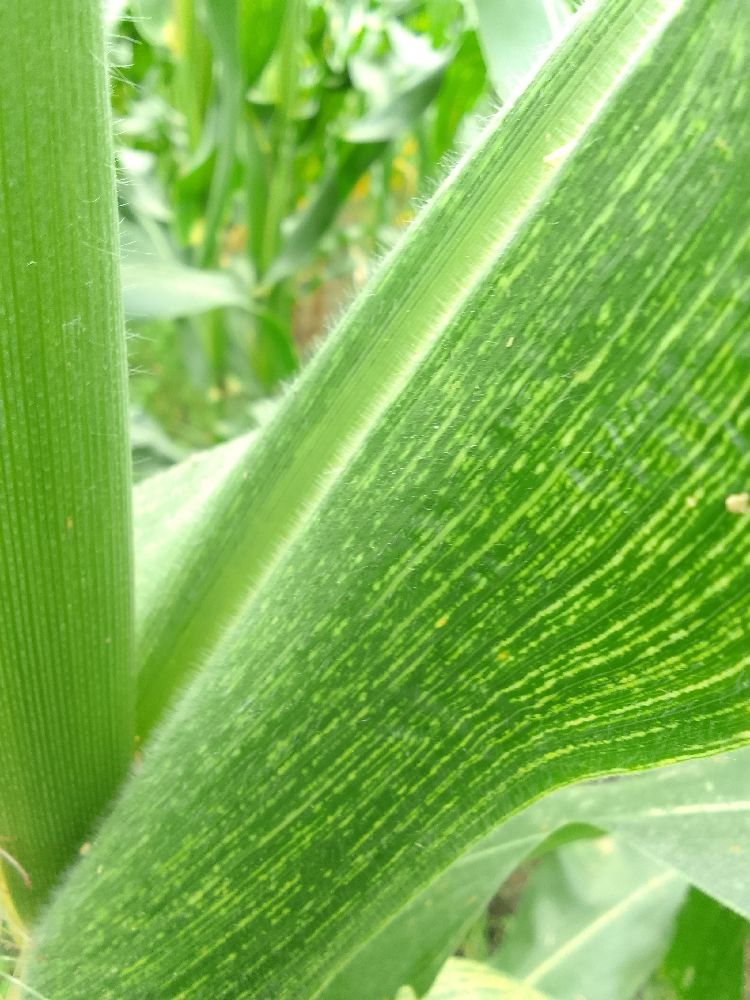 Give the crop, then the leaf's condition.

maize, maize streak virus
